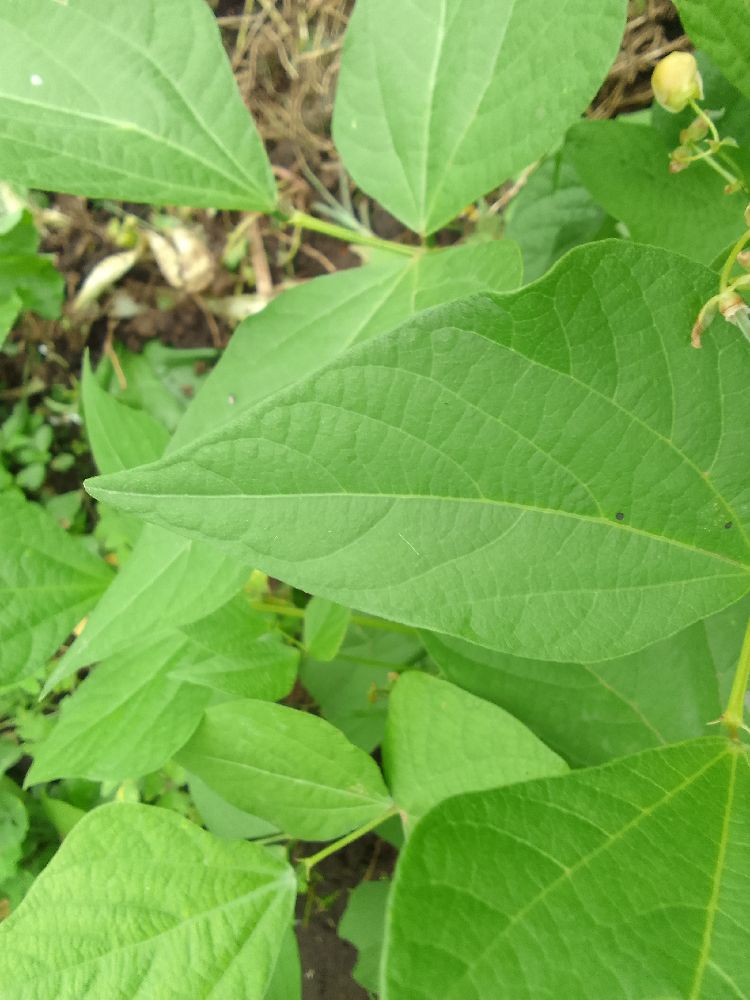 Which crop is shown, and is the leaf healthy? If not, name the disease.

common bean, healthy
